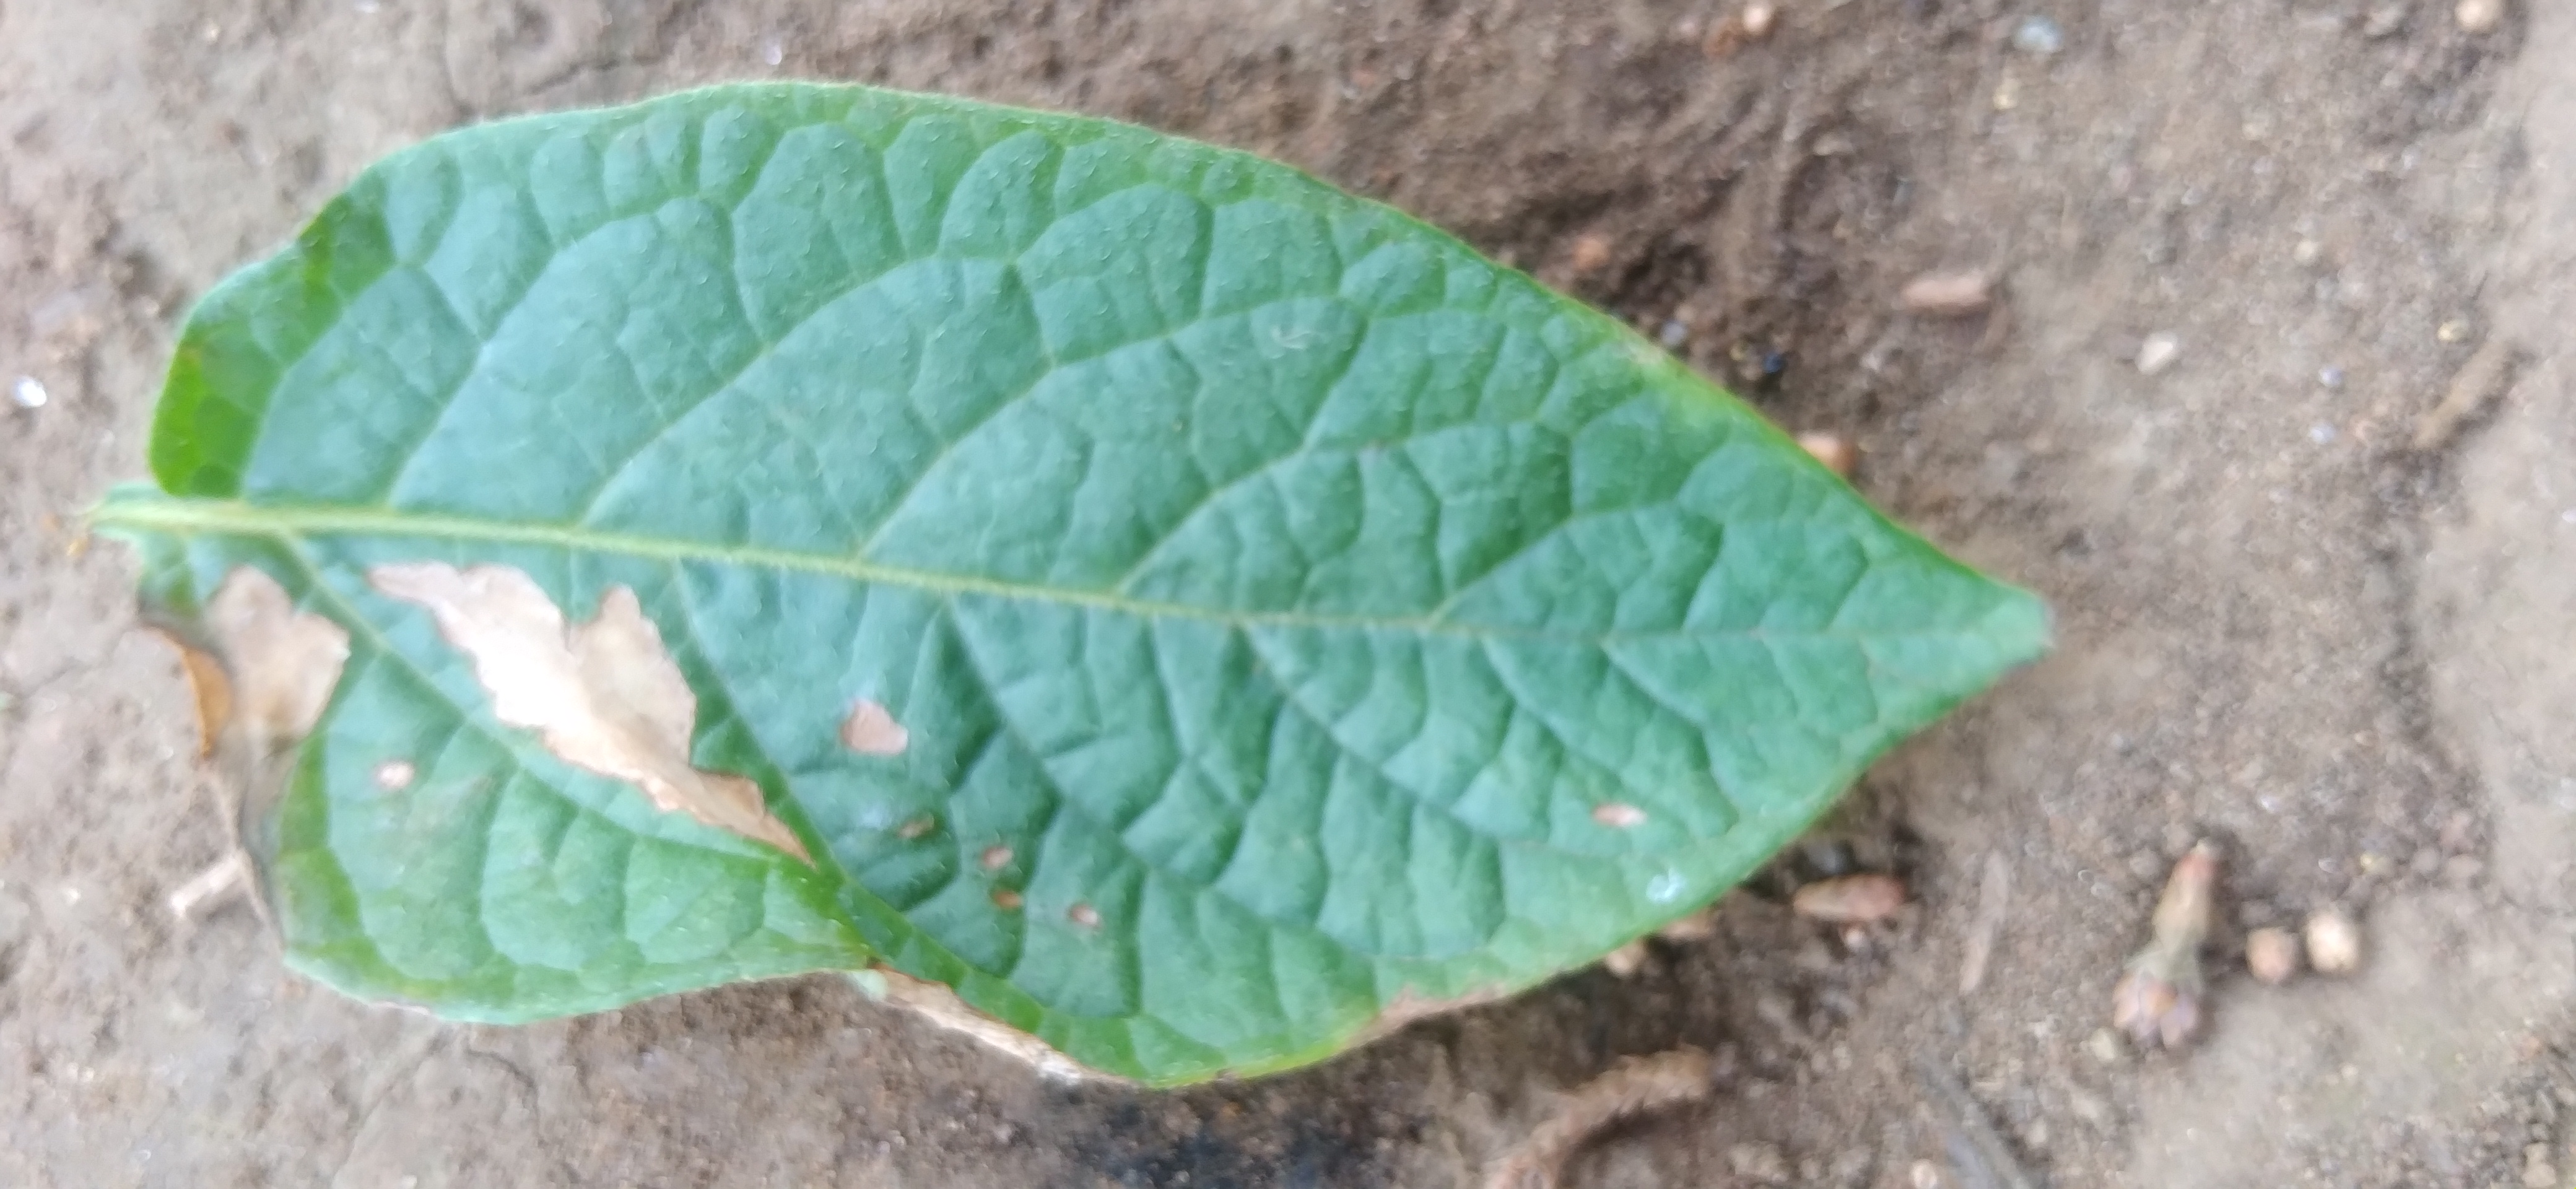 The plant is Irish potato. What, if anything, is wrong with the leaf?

early blight
